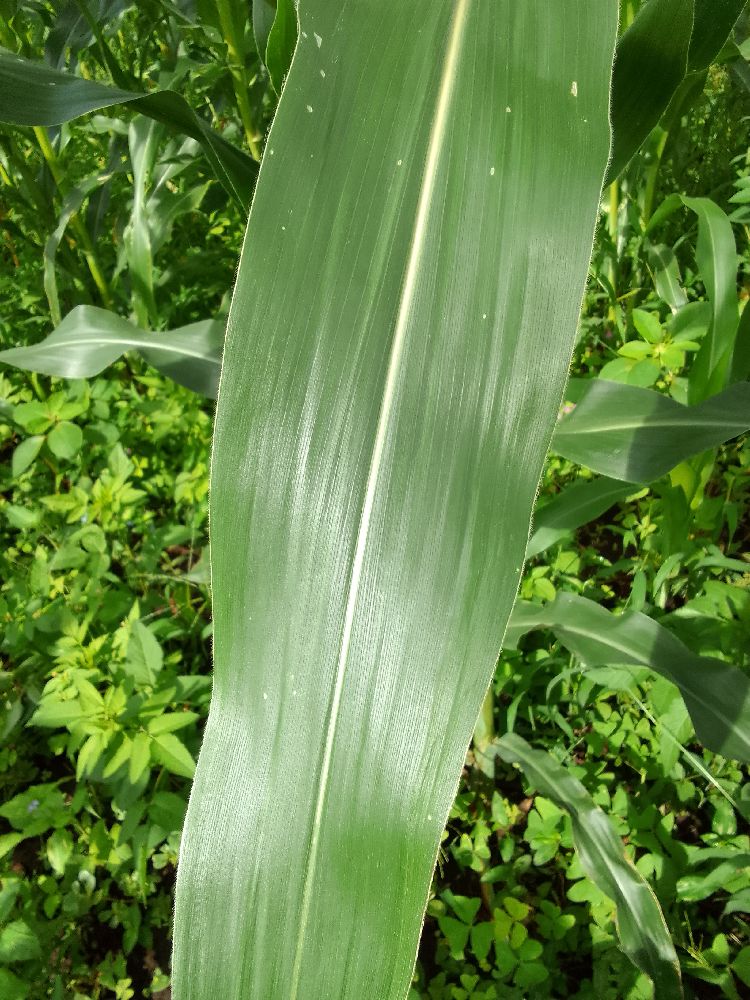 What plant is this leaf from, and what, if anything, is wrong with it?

maize, healthy
